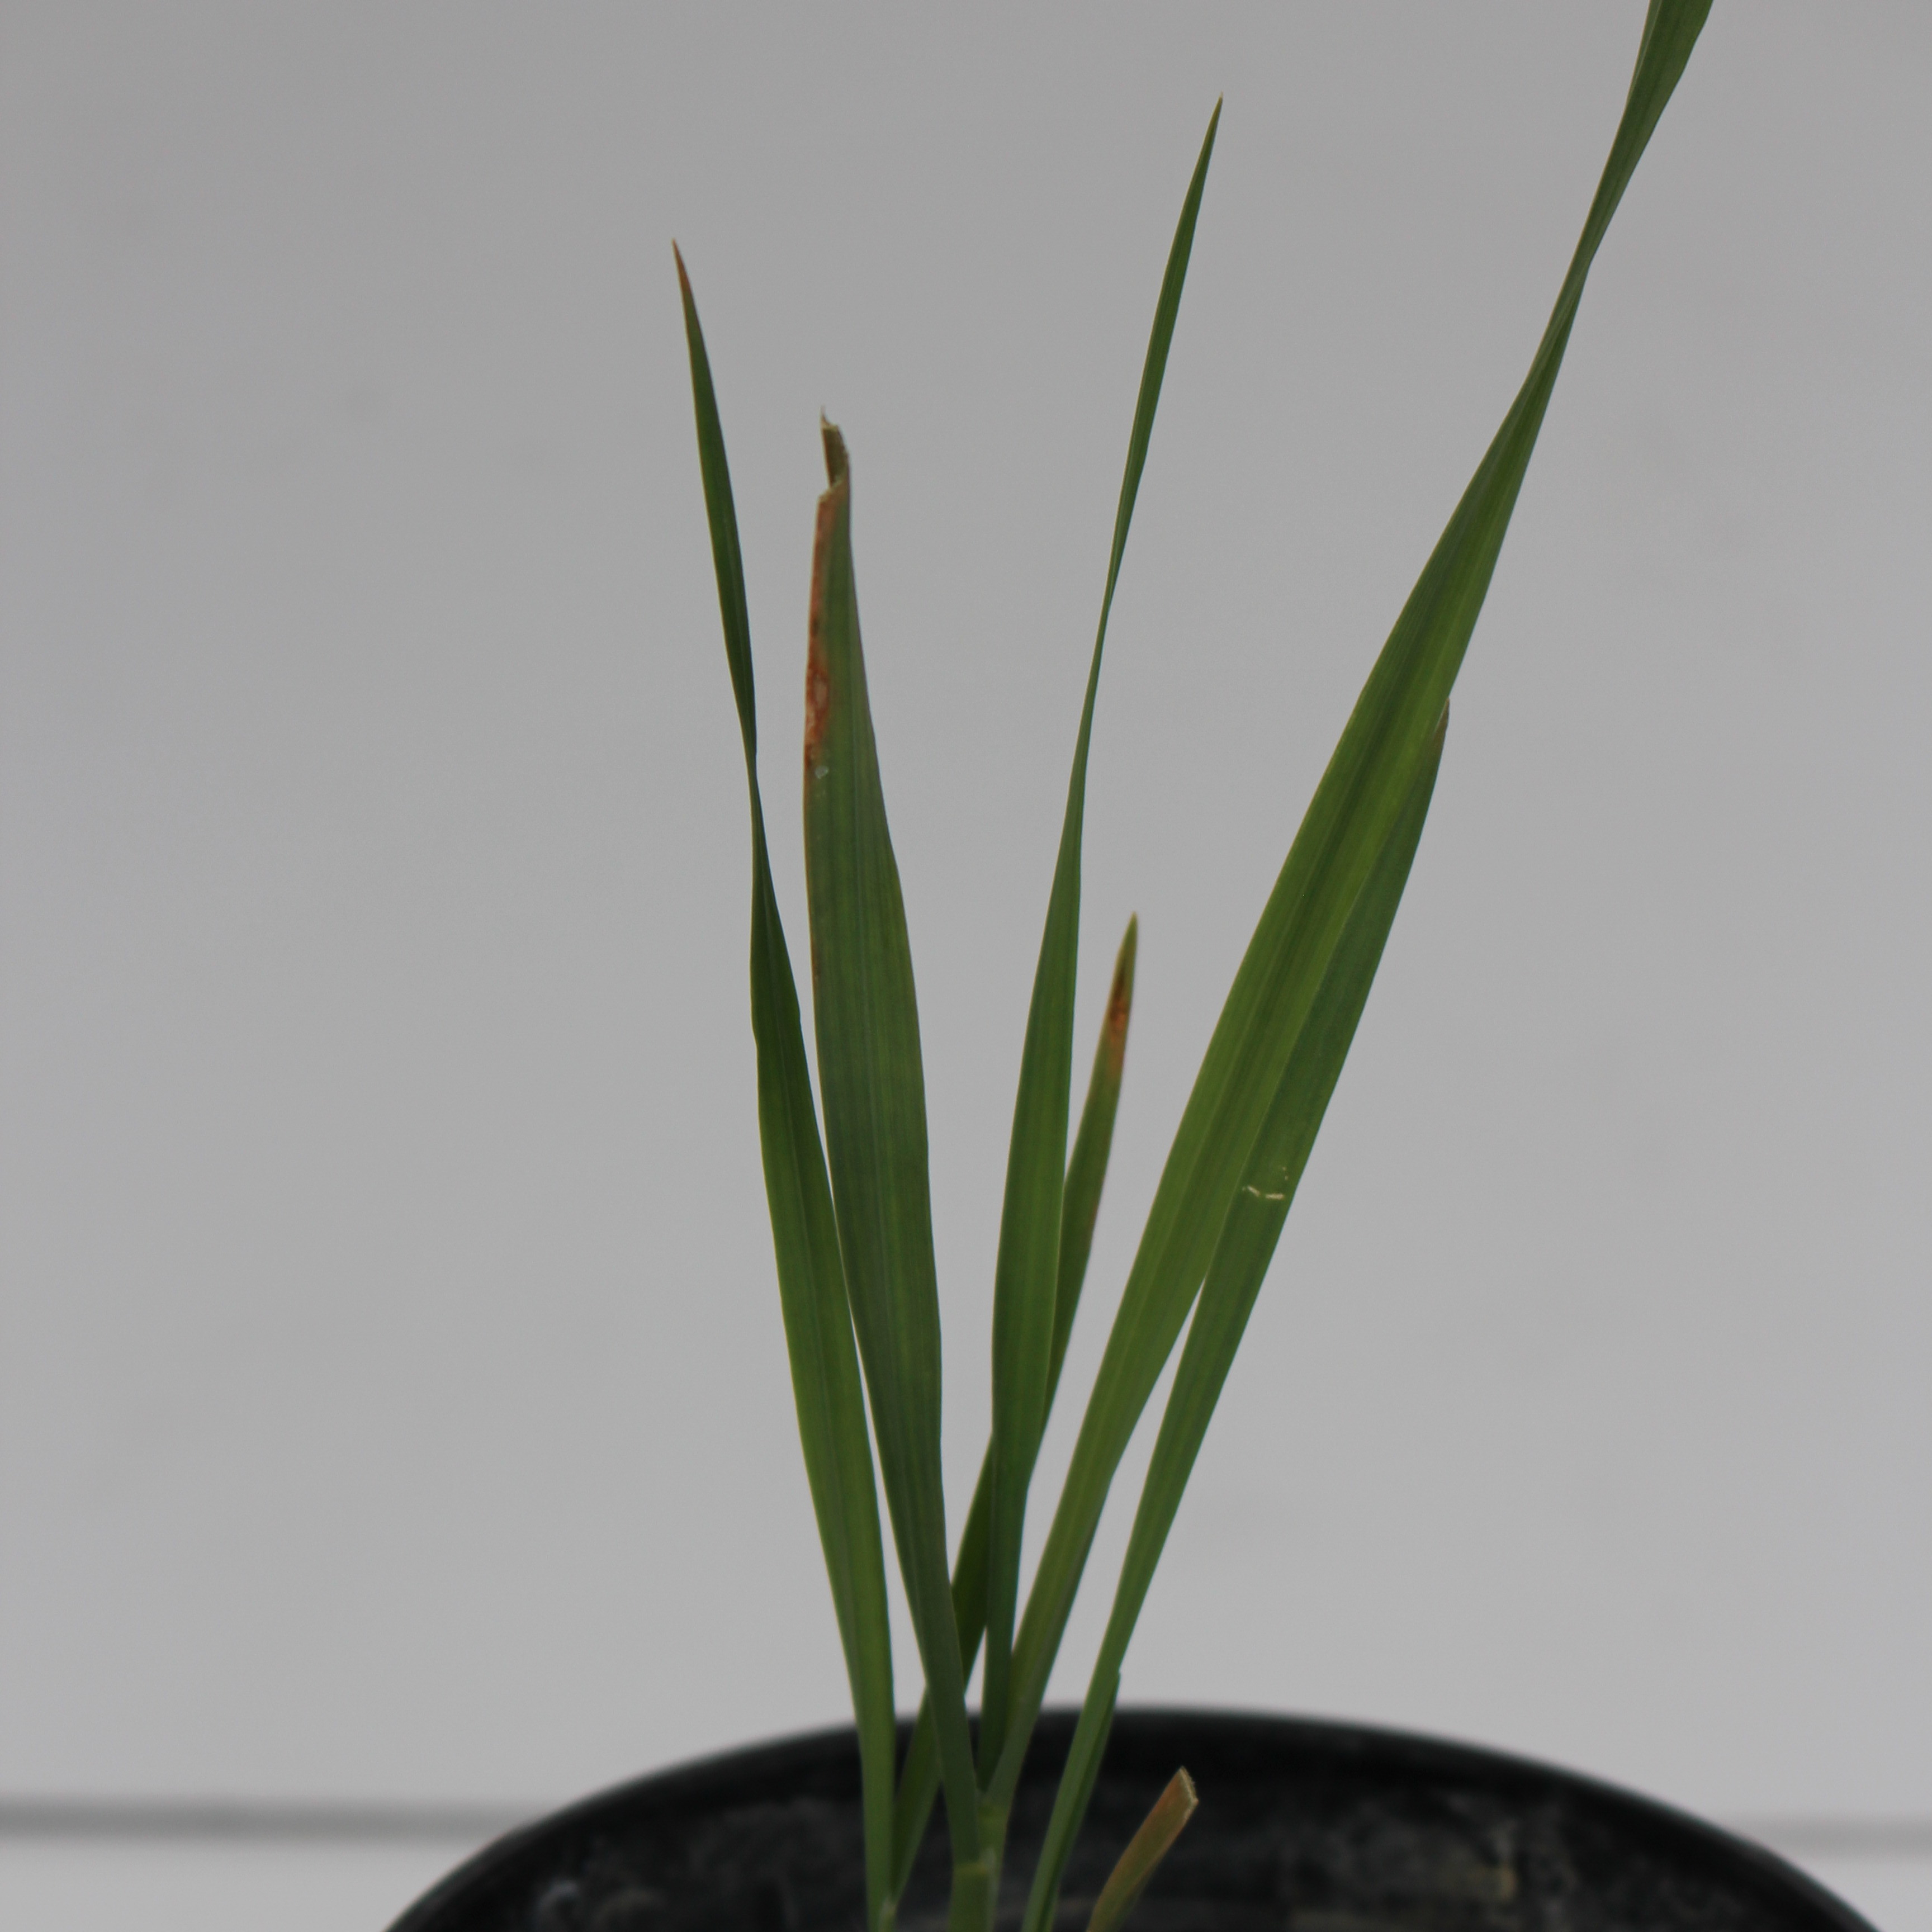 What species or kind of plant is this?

Avena sterilis
